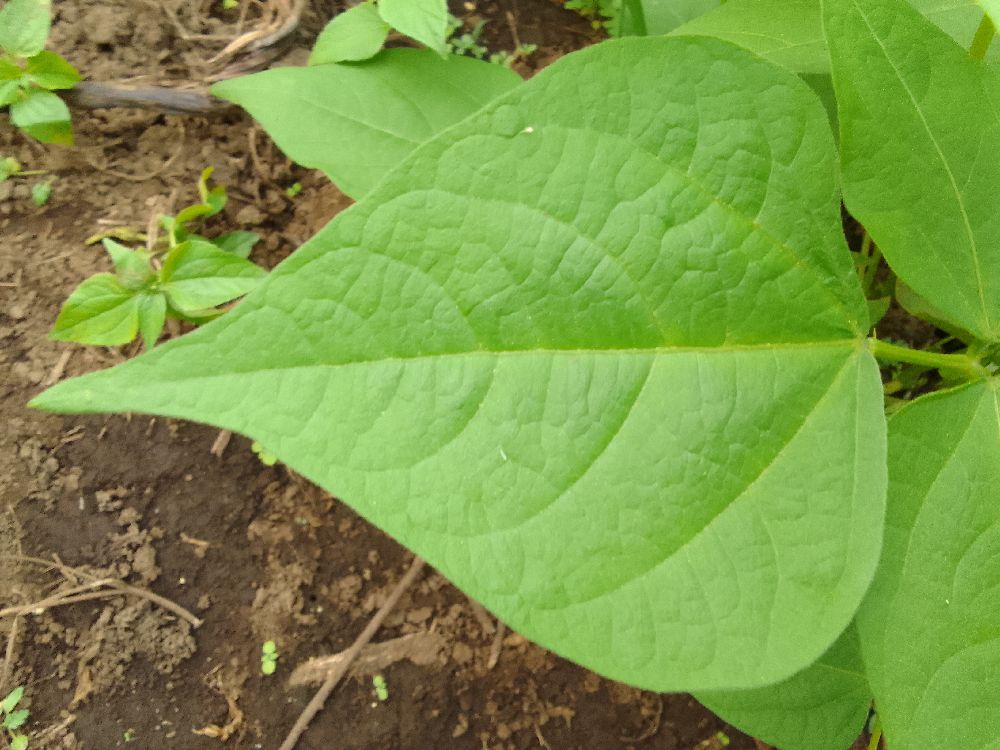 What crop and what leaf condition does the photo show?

common bean, healthy
